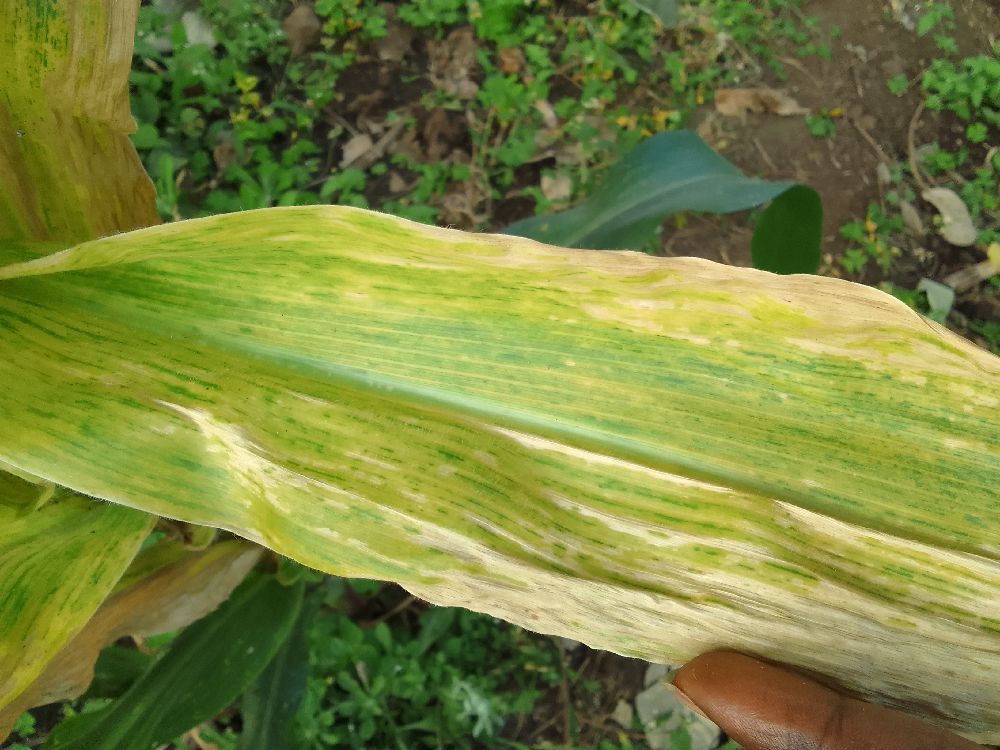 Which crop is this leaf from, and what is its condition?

maize, maize lethal necrosis
